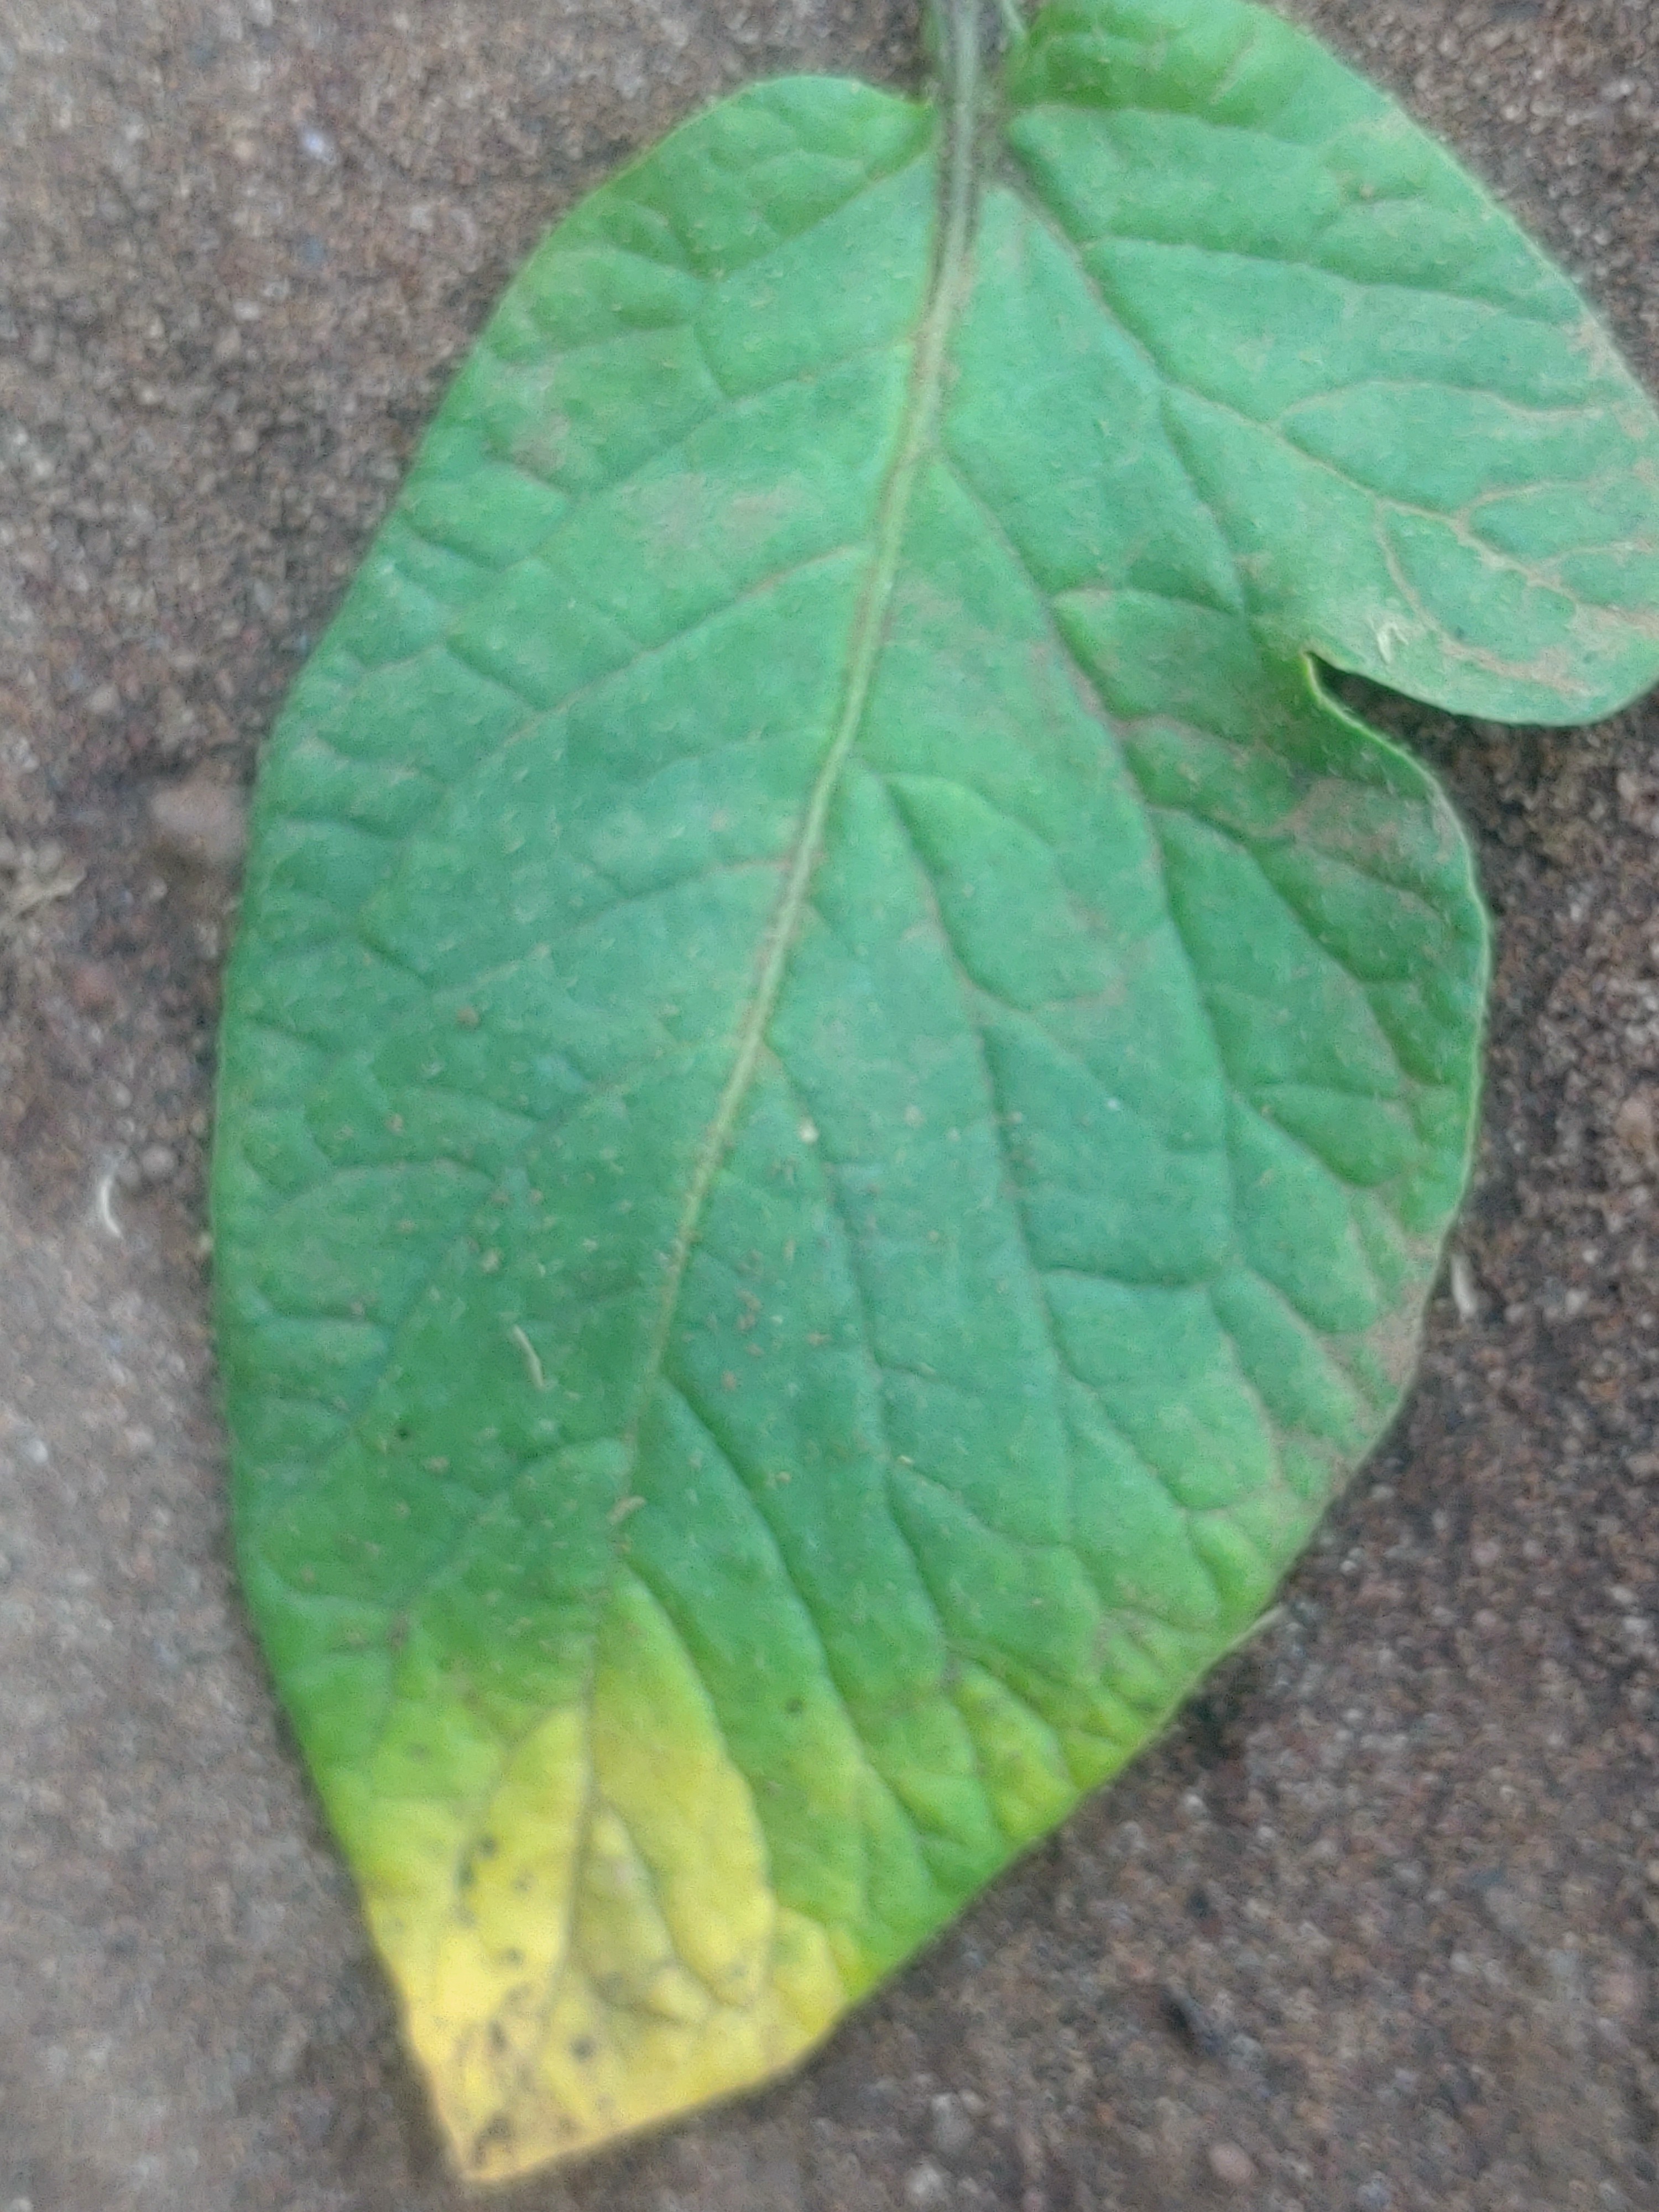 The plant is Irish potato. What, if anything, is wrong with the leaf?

late blight
